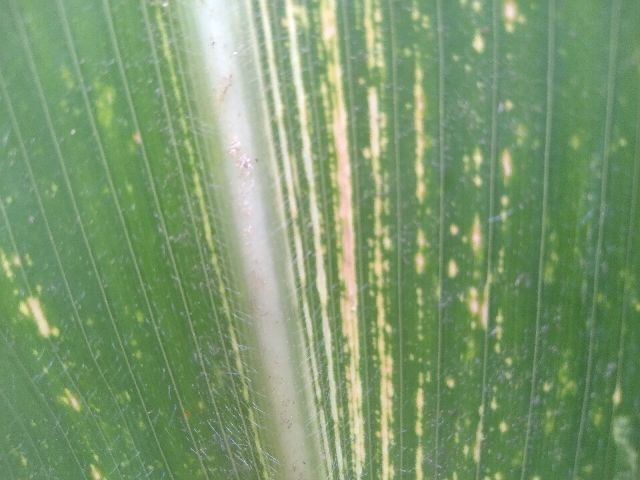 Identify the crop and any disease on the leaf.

maize, maize streak virus
